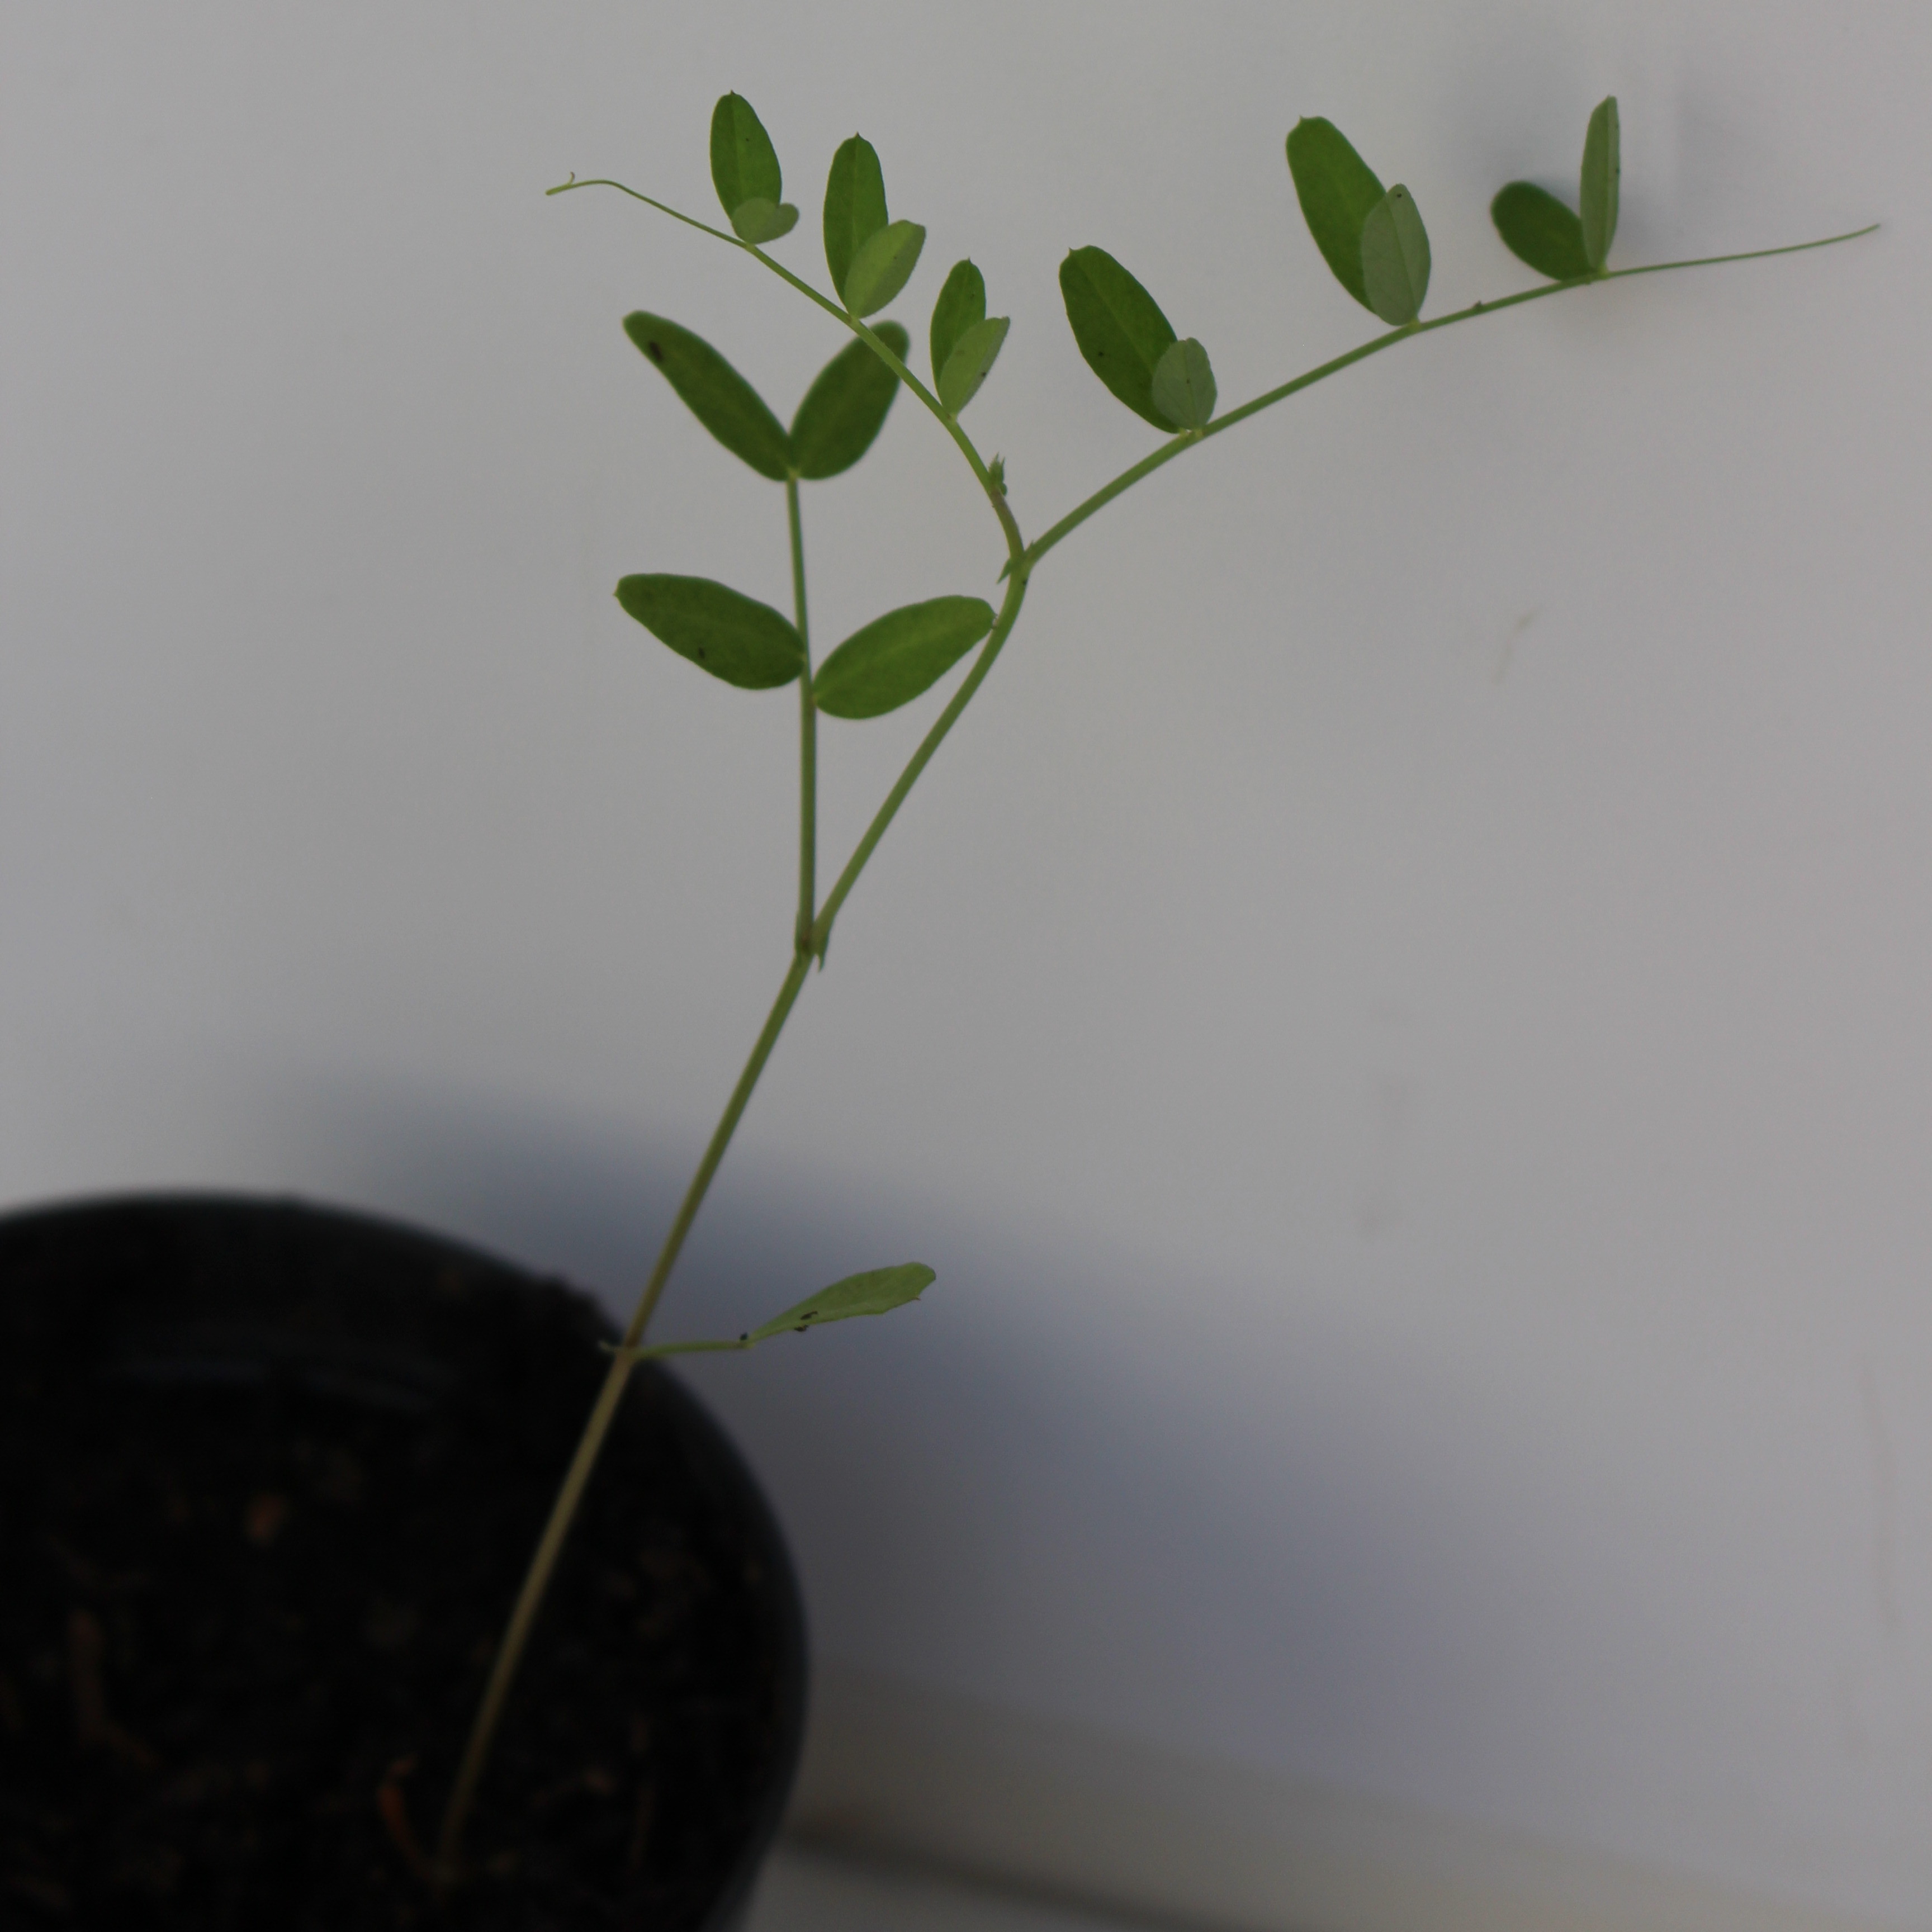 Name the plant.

Vicia sativa
